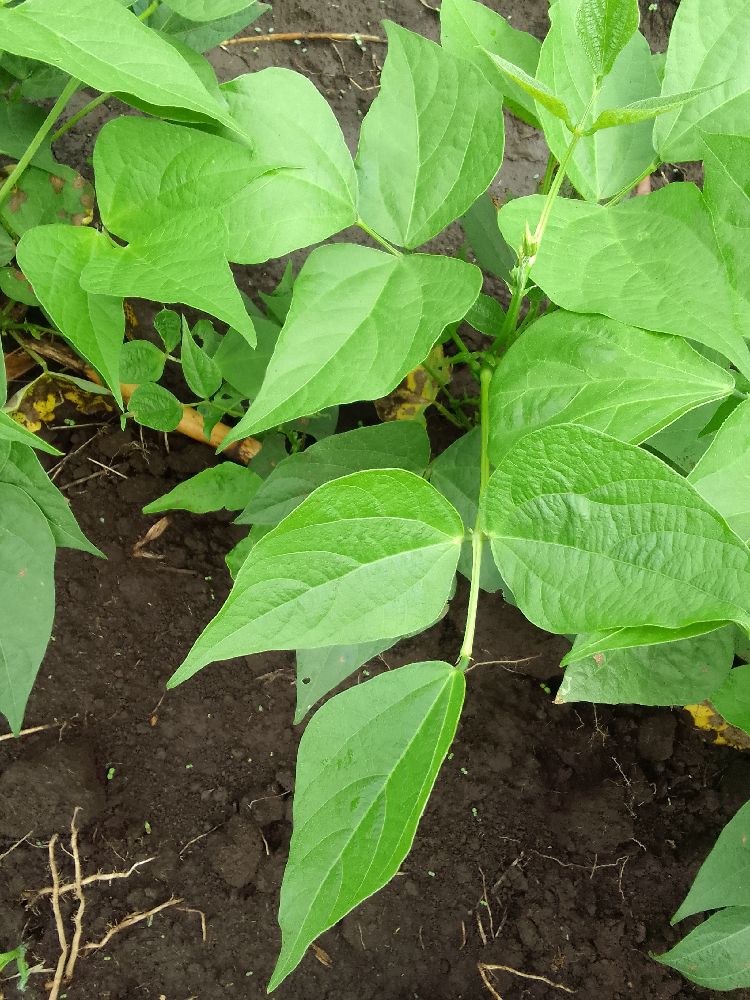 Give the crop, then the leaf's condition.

common bean, healthy
